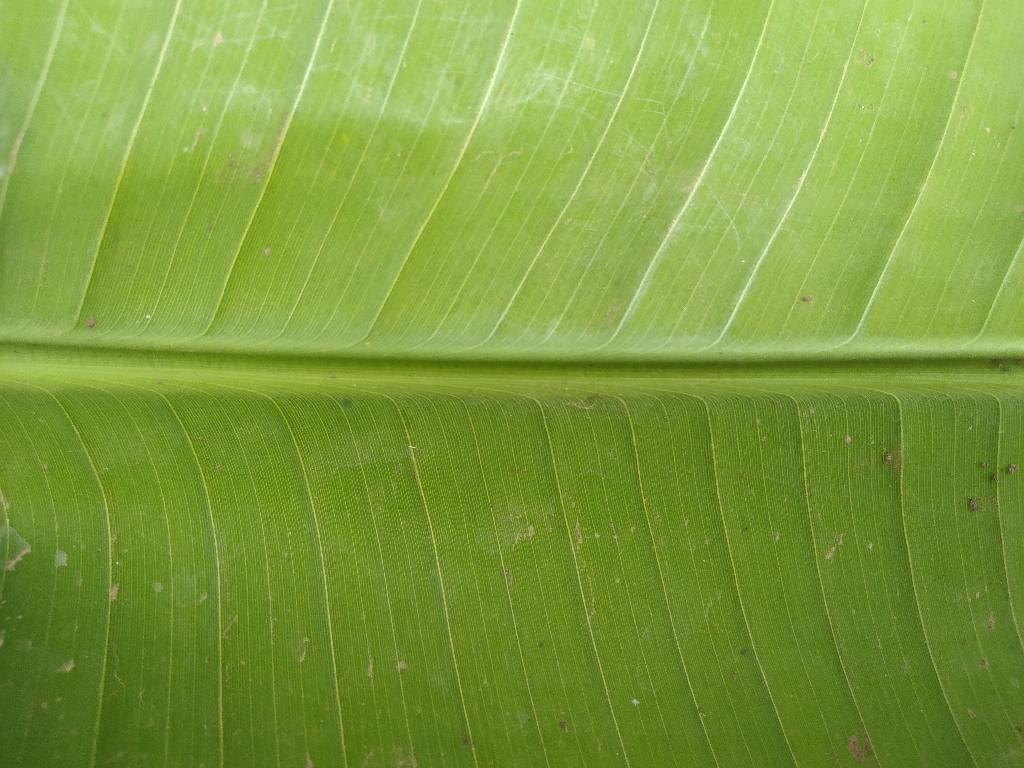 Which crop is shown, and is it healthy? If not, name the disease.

banana, healthy
